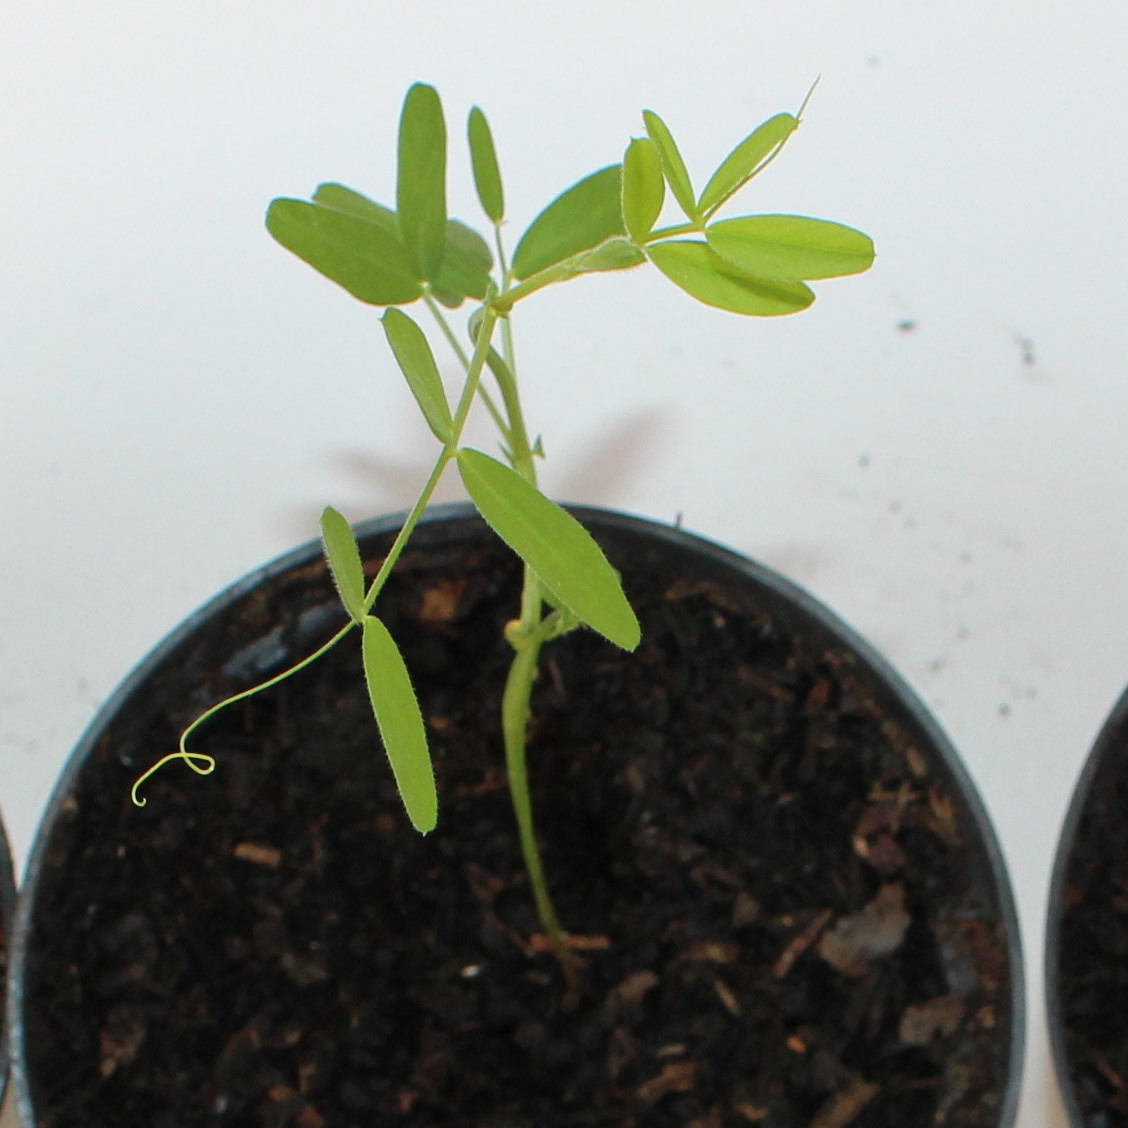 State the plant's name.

Vicia sativa
